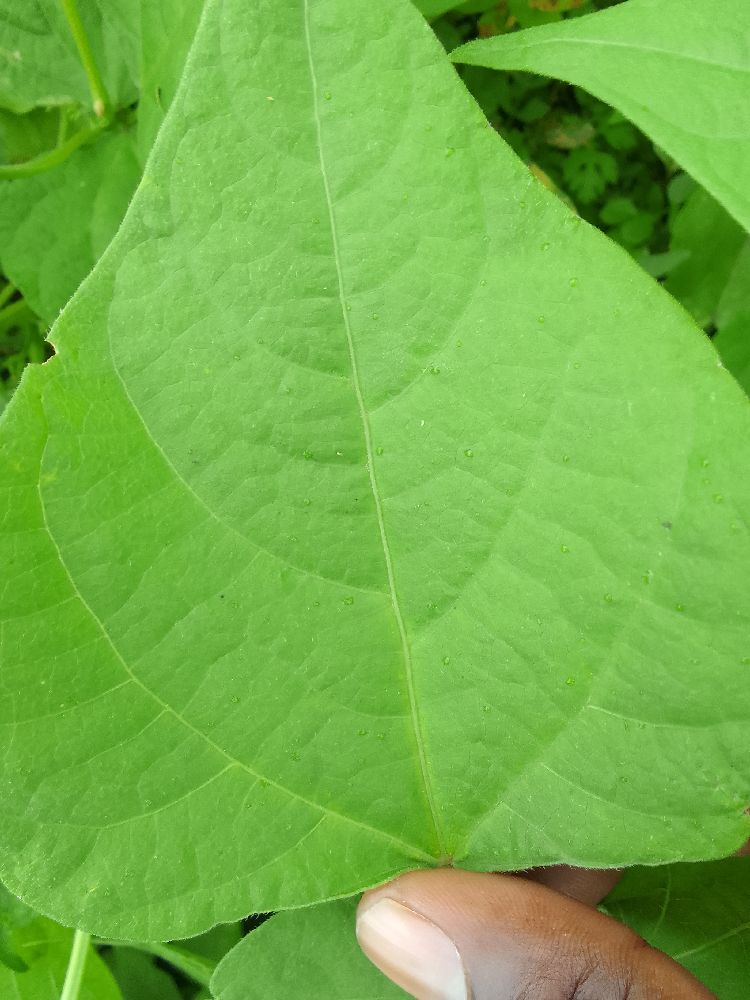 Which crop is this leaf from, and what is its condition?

common bean, healthy
